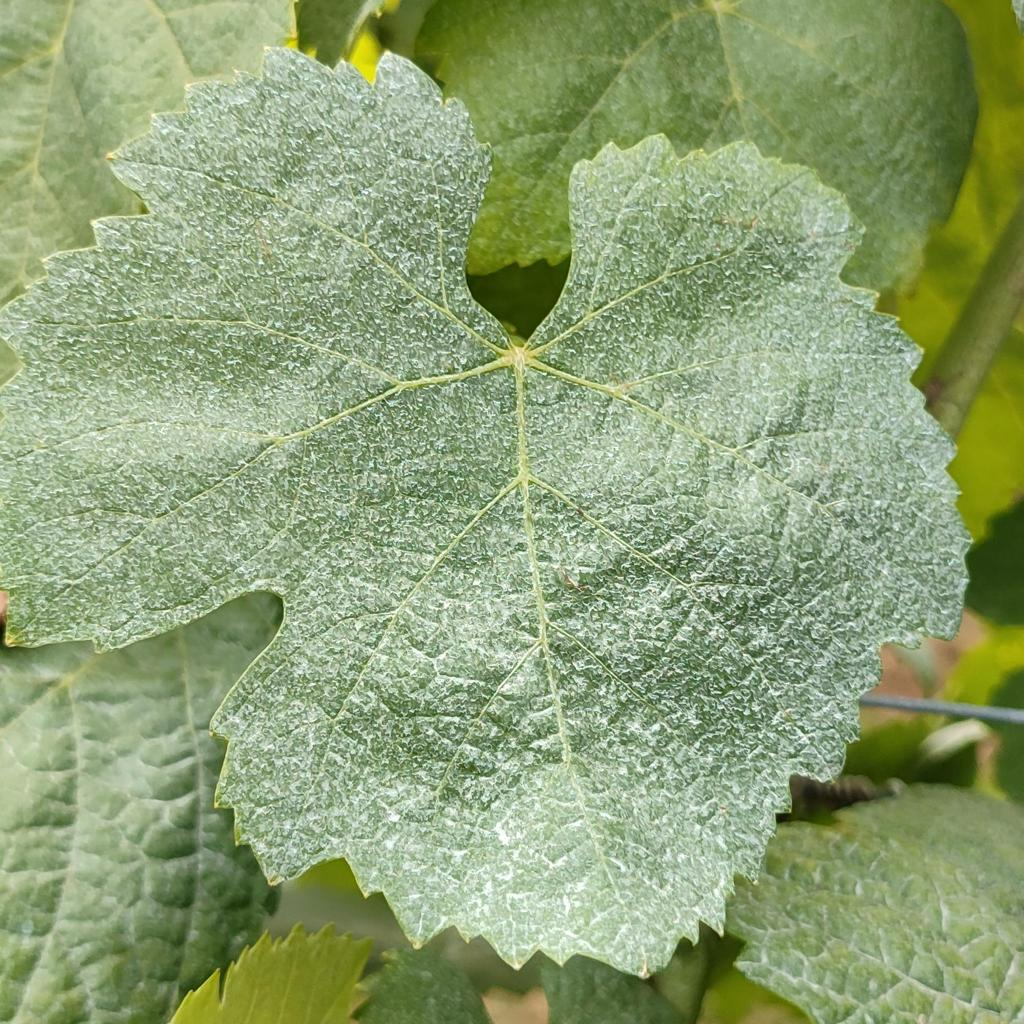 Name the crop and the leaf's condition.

grapevine, healthy
